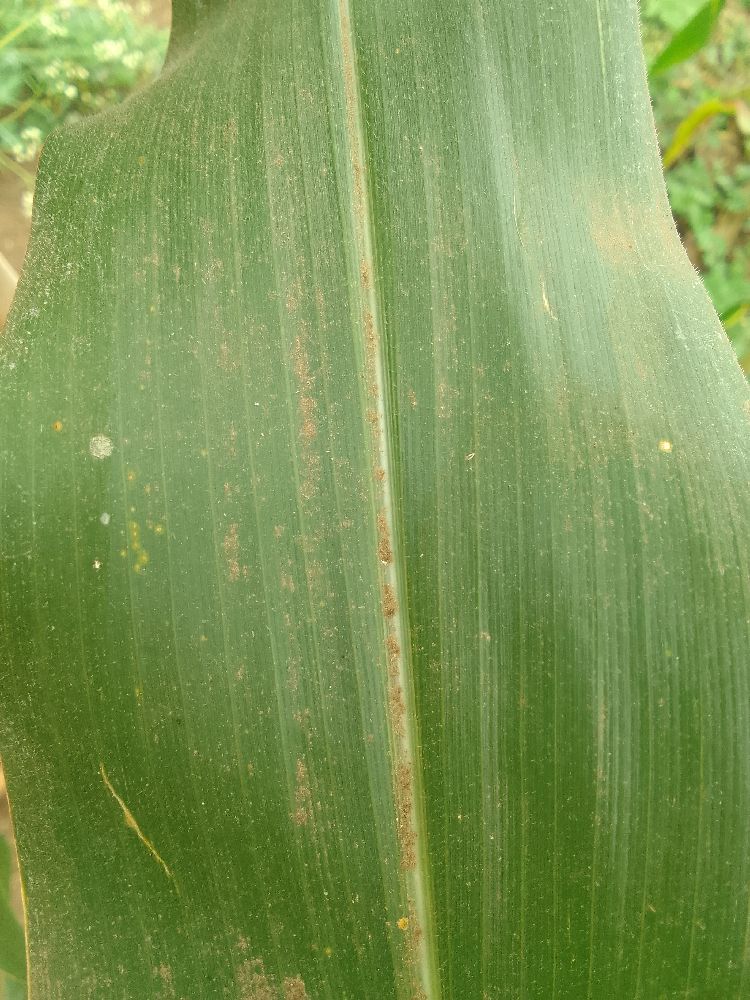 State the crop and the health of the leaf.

maize, healthy
